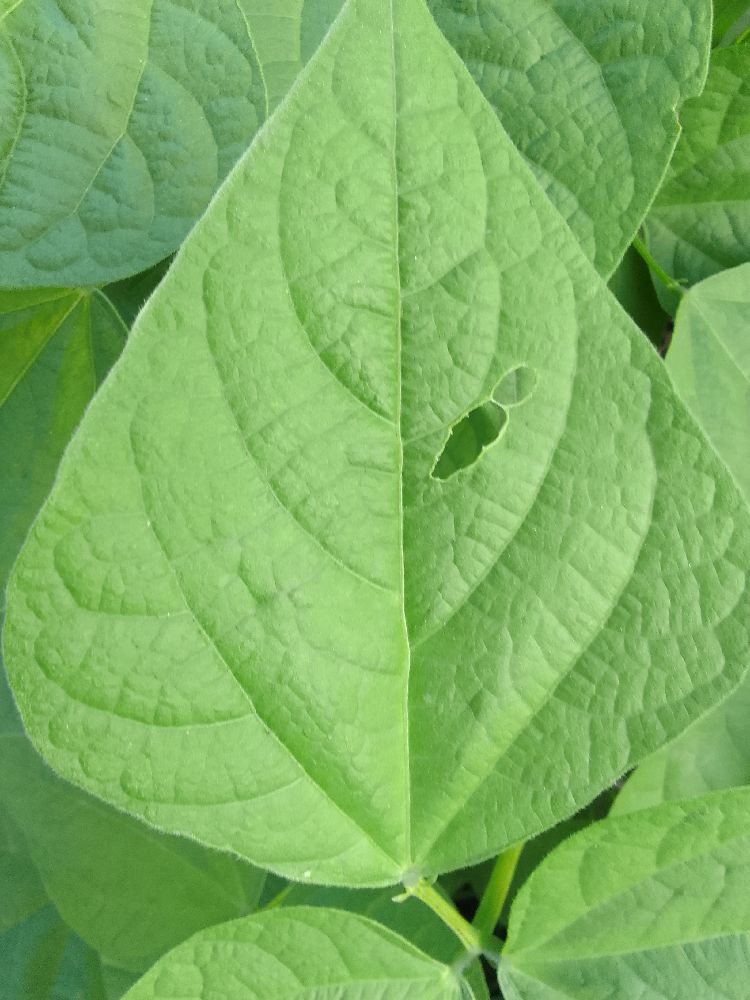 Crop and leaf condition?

common bean, healthy
